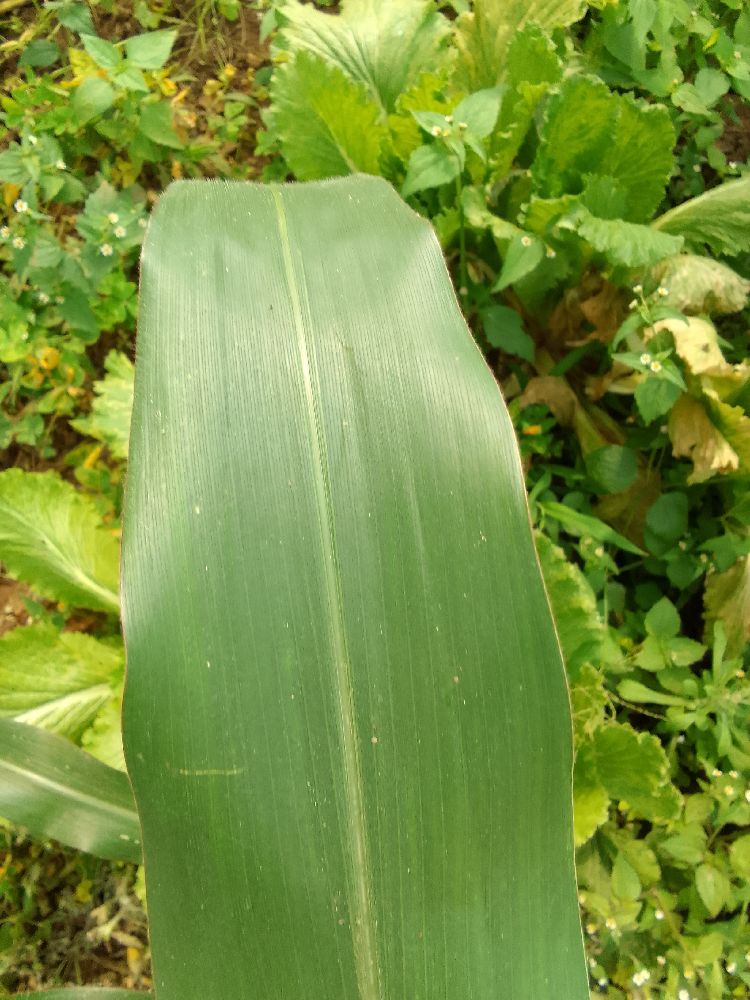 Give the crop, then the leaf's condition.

maize, healthy
